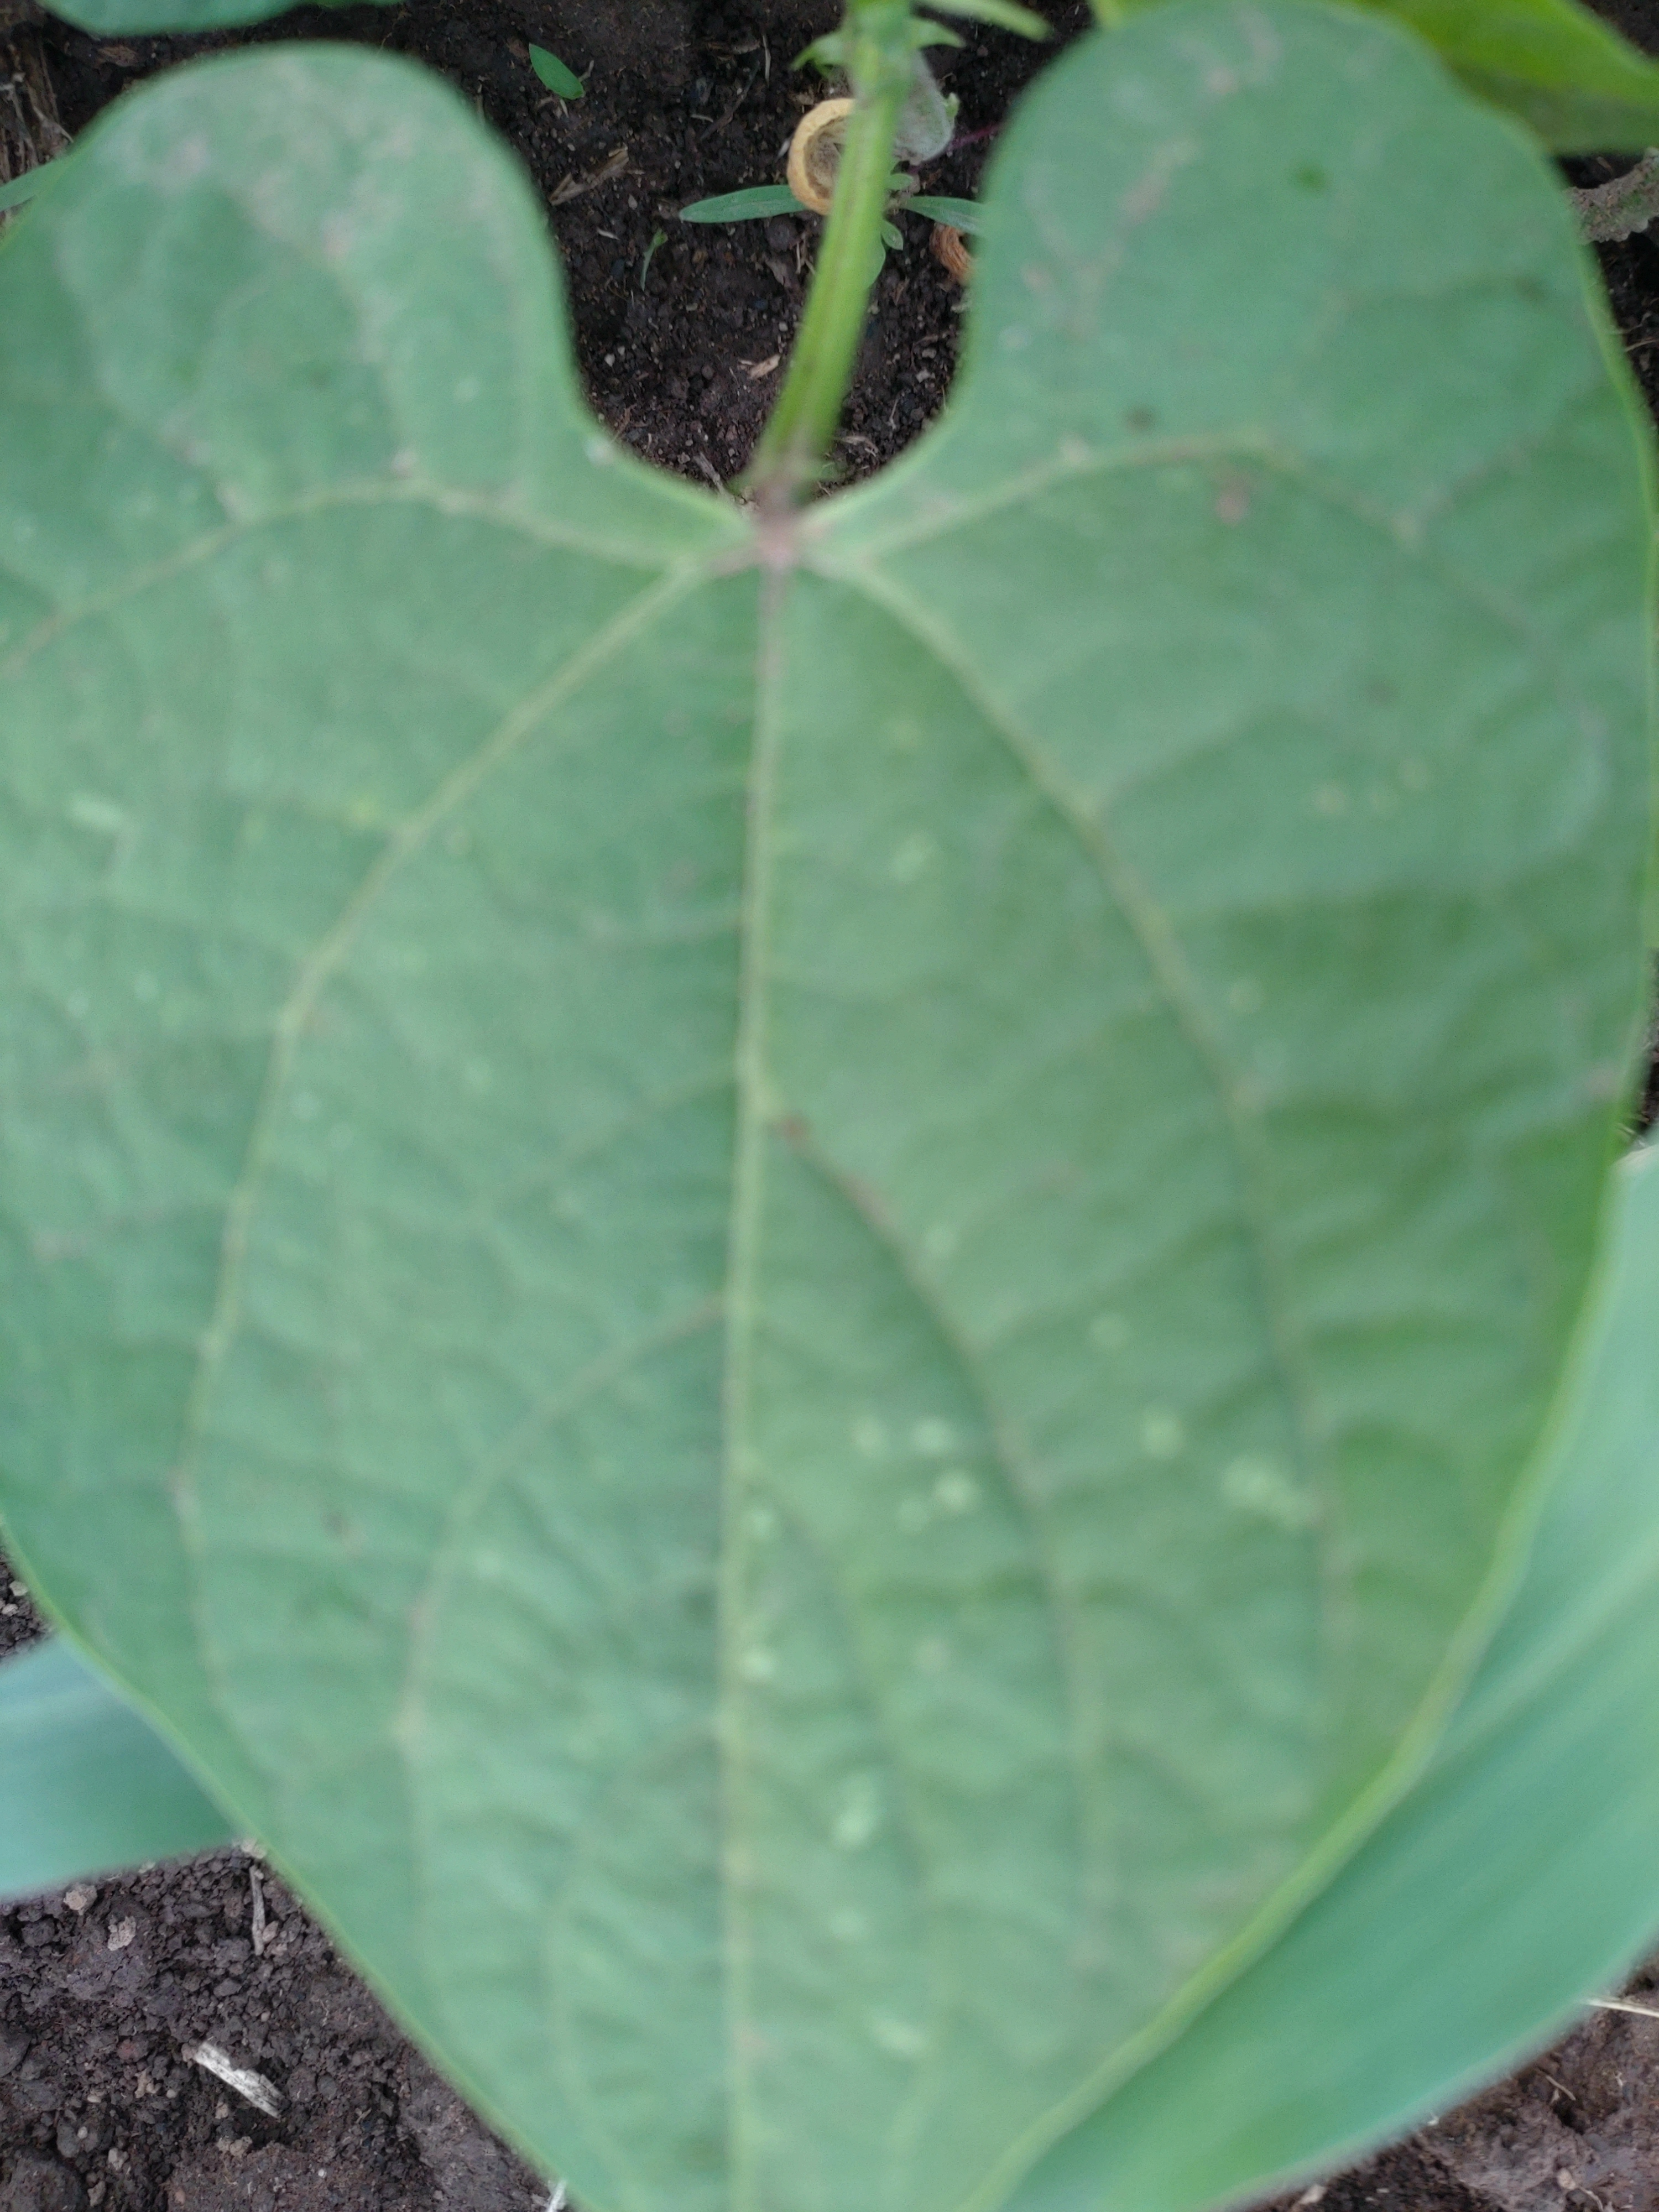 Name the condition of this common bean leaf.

healthy
